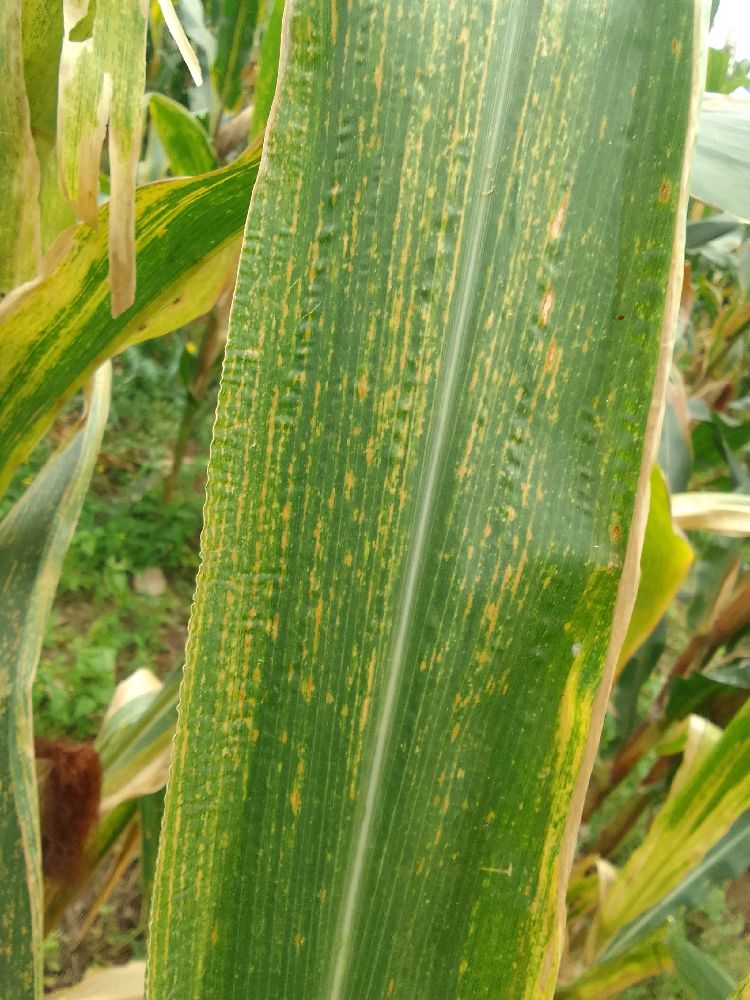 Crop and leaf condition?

maize, maize lethal necrosis
